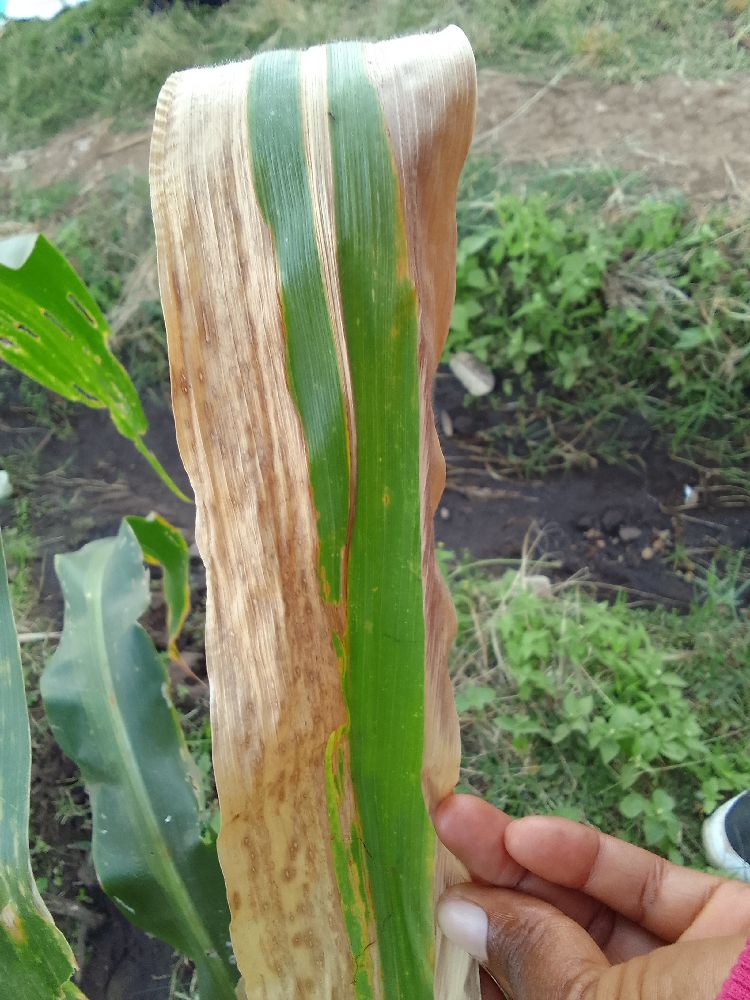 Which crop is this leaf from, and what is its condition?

maize, maize lethal necrosis
